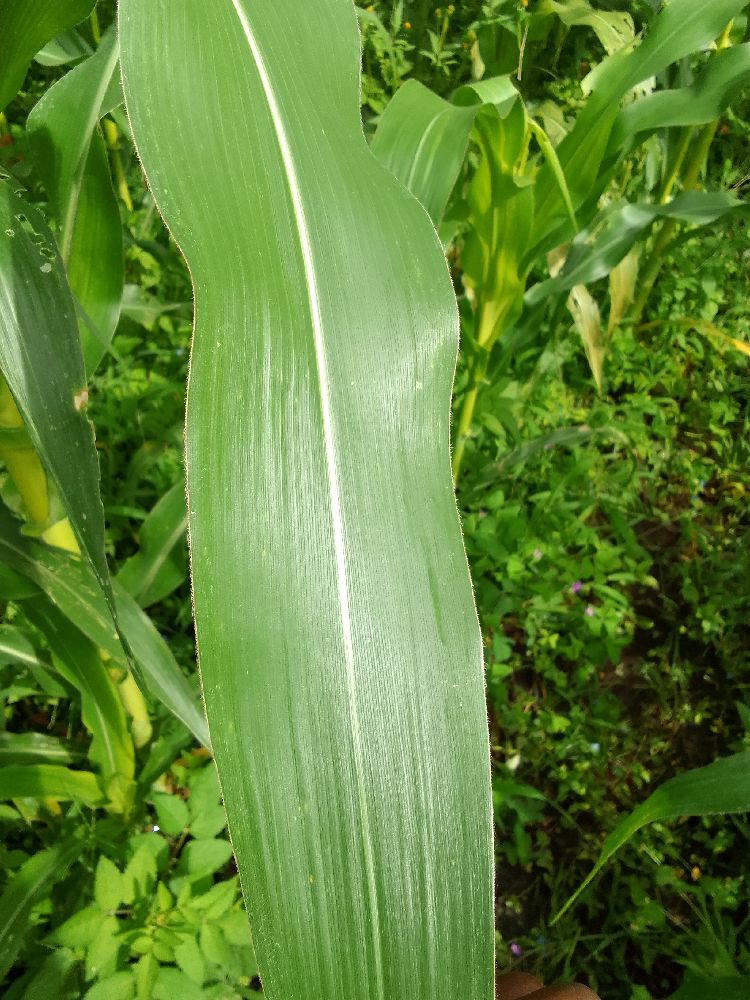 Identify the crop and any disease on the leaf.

maize, healthy
